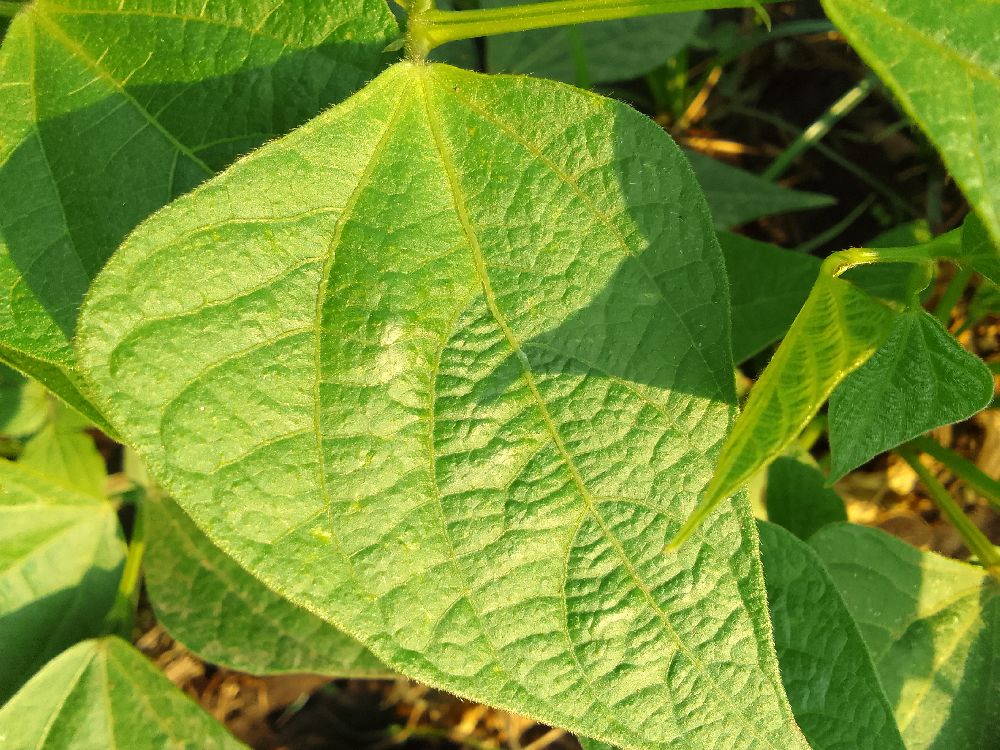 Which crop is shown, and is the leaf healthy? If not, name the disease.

common bean, healthy
